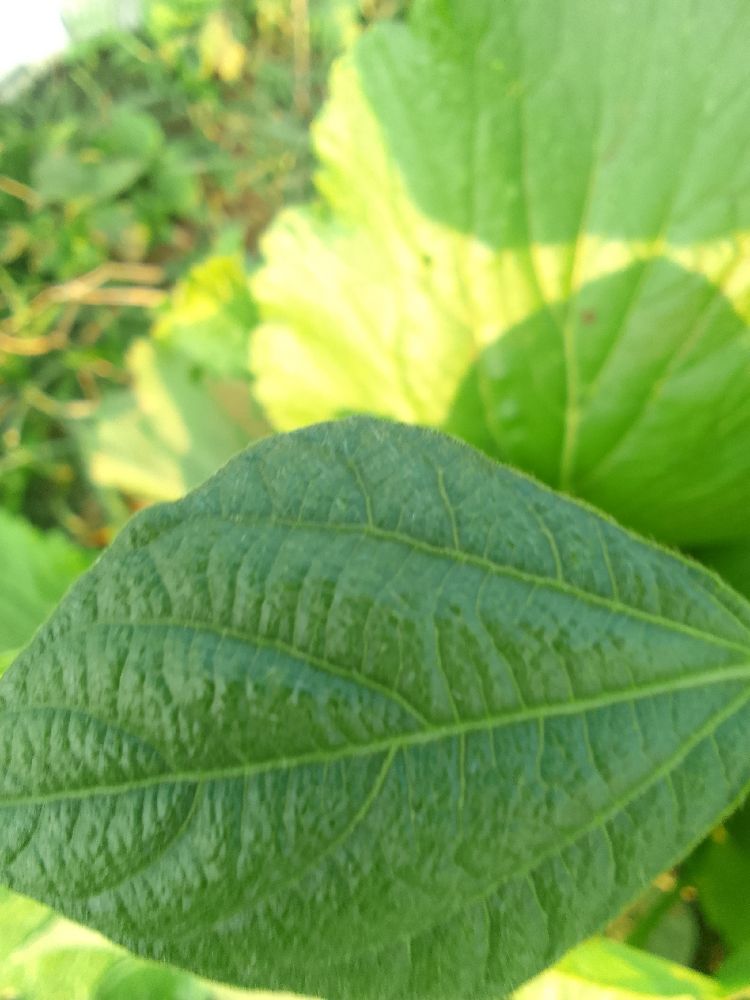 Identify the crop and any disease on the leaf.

common bean, healthy
